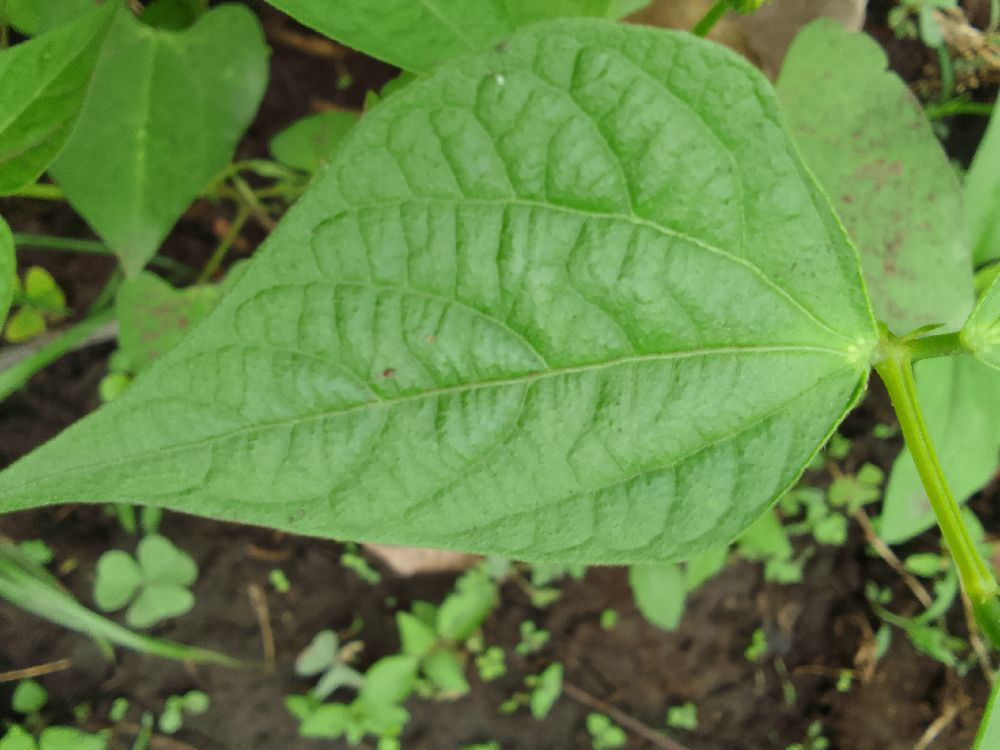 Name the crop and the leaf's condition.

common bean, healthy
